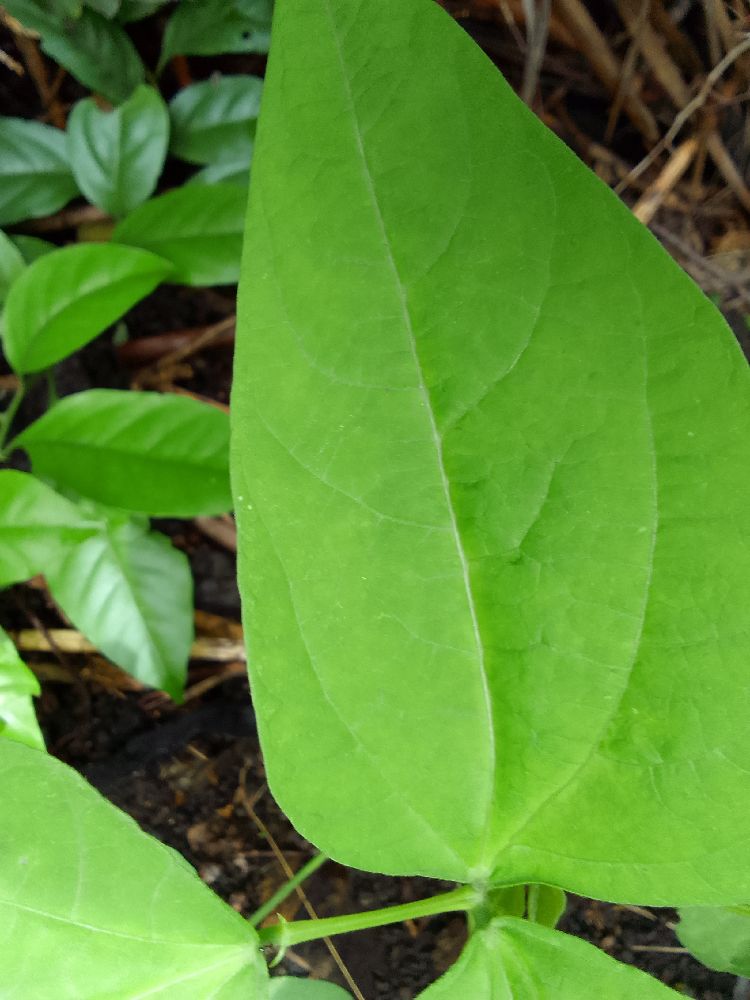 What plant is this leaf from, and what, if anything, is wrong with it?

common bean, healthy
